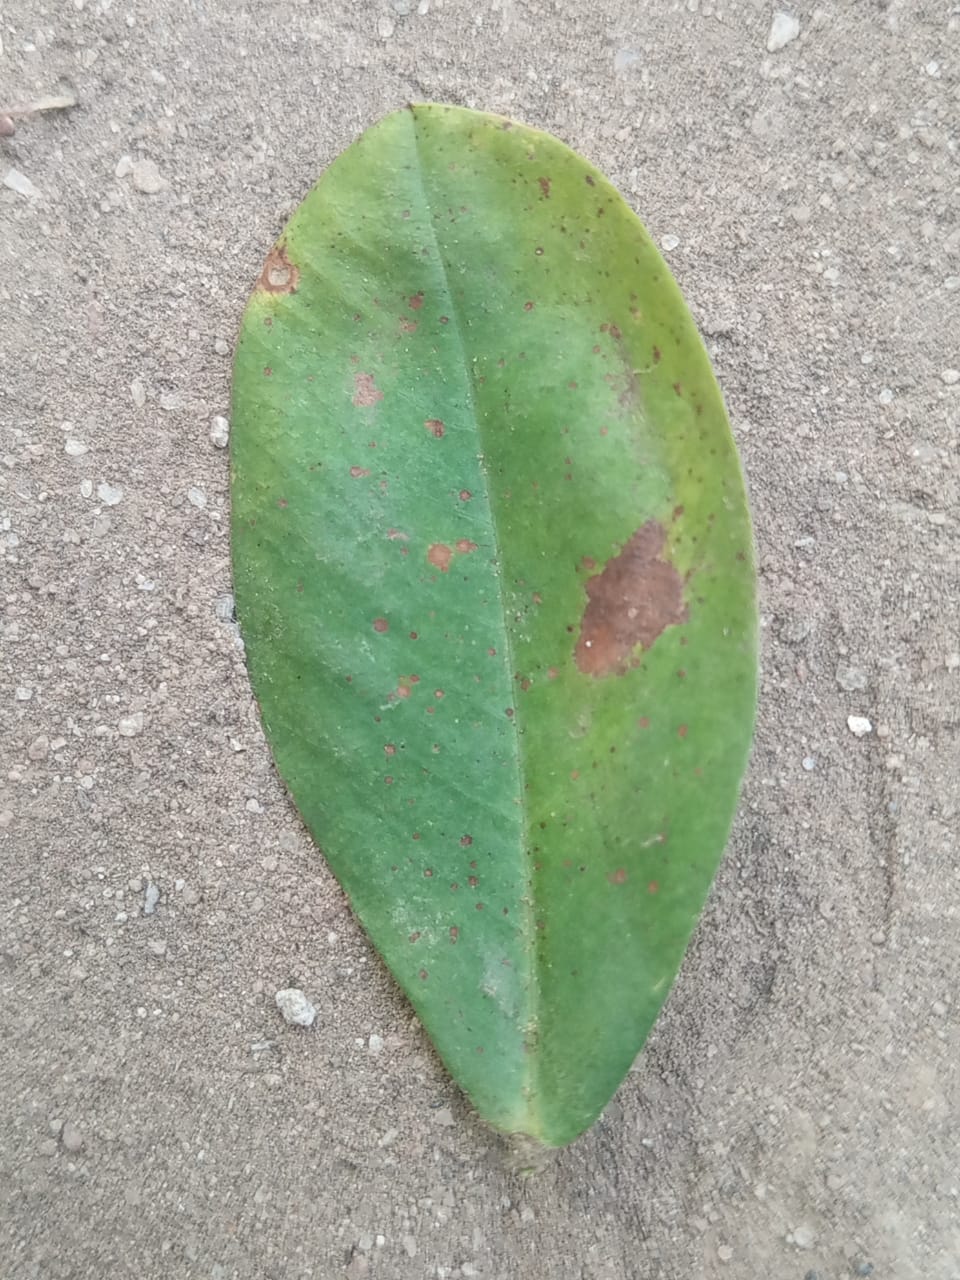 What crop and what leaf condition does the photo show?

peanut, phoma arachidicola
